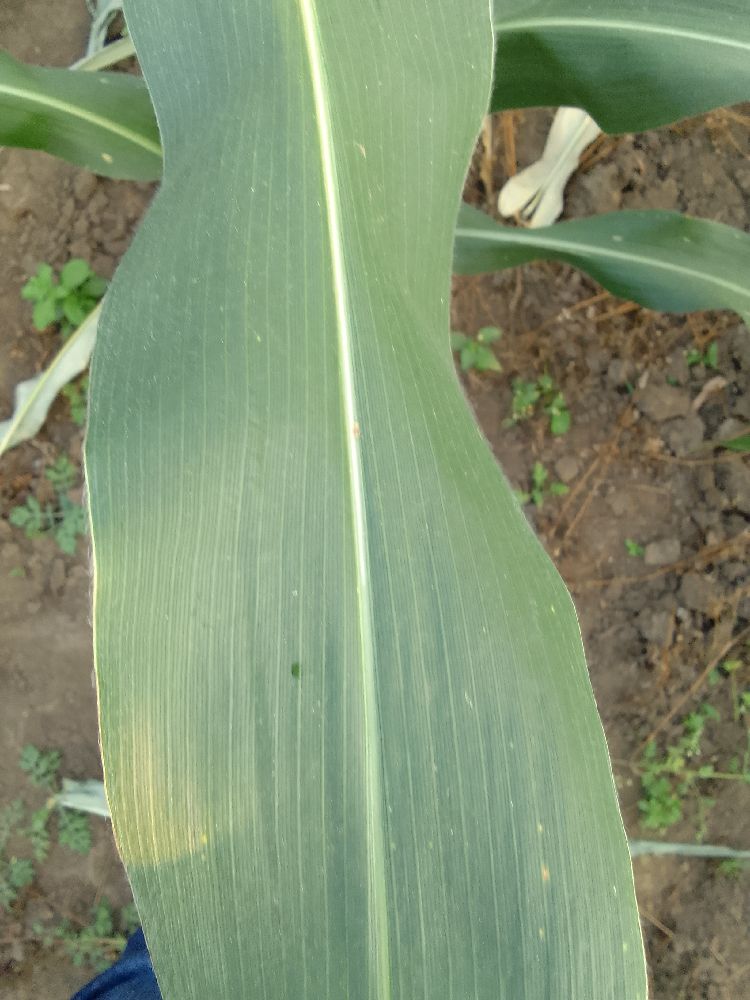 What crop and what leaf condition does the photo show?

maize, healthy
